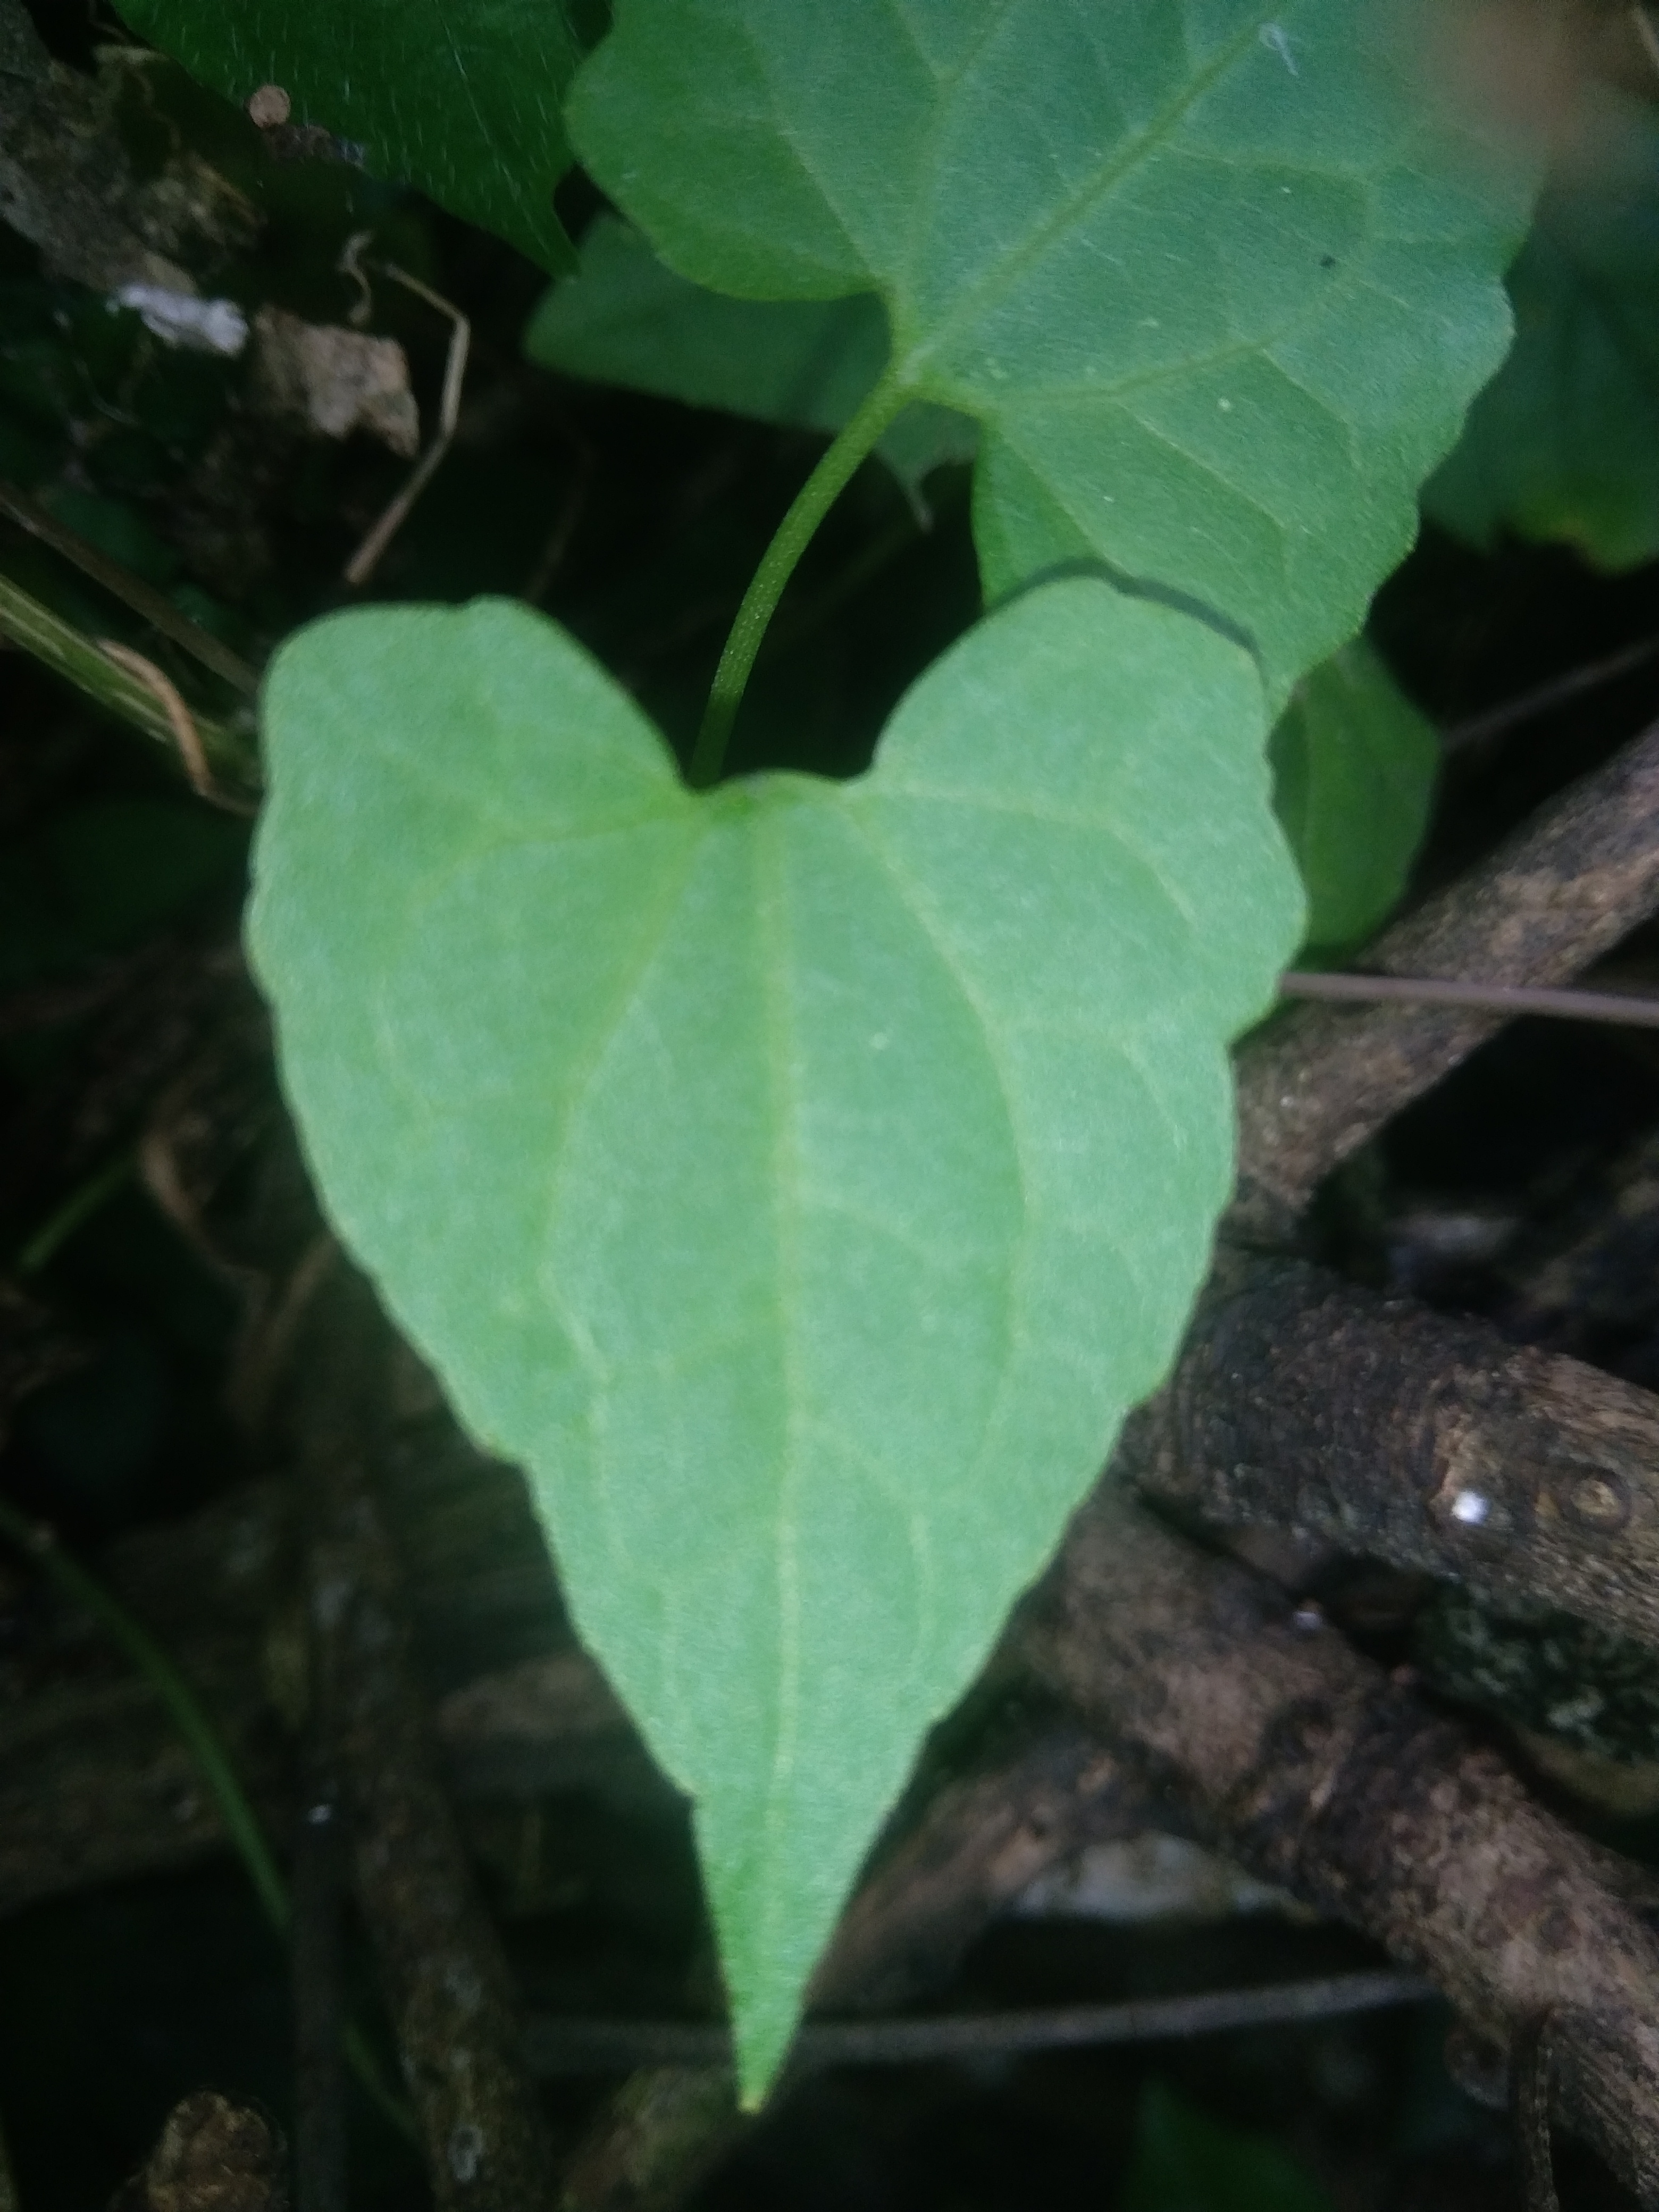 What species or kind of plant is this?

bitter vine
